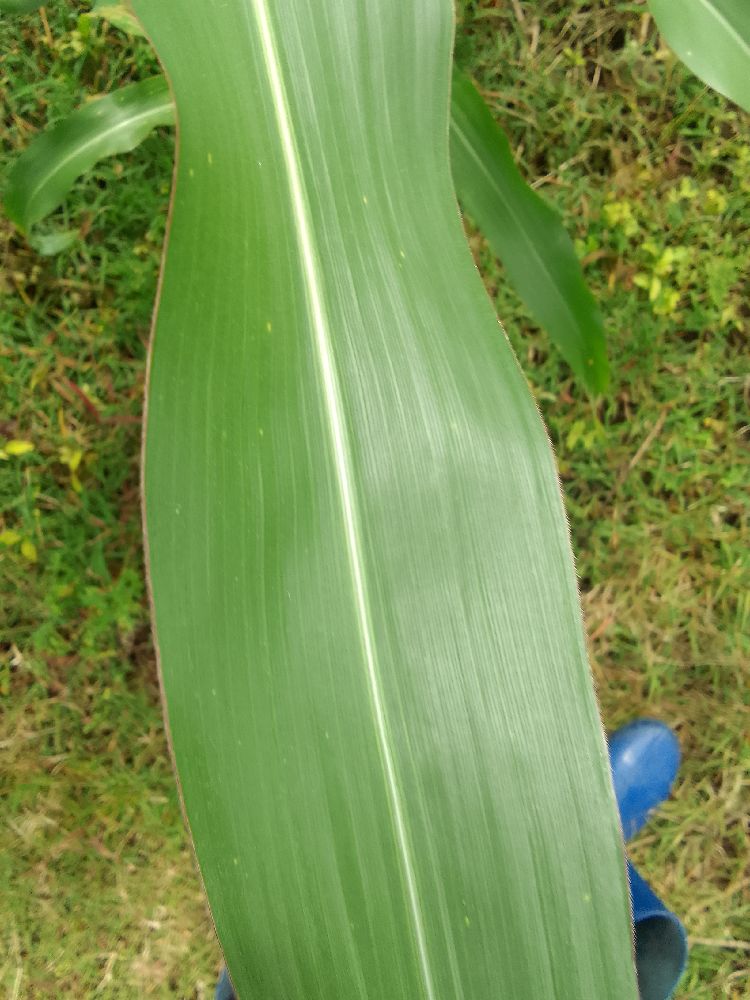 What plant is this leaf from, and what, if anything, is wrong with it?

maize, healthy
